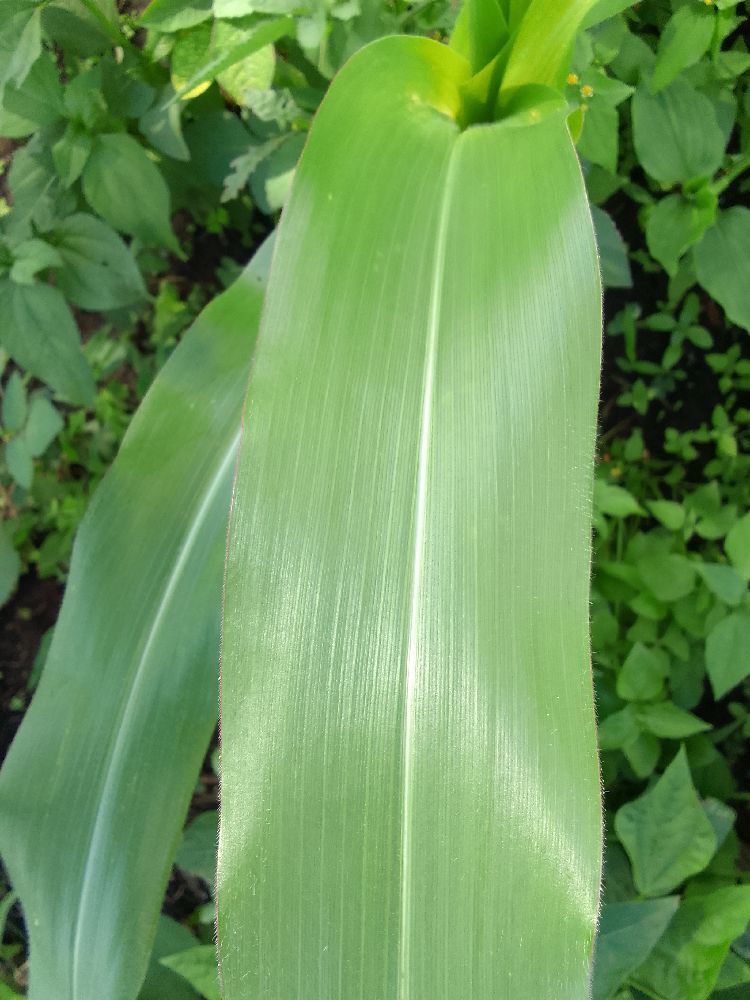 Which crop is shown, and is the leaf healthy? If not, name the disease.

maize, healthy
